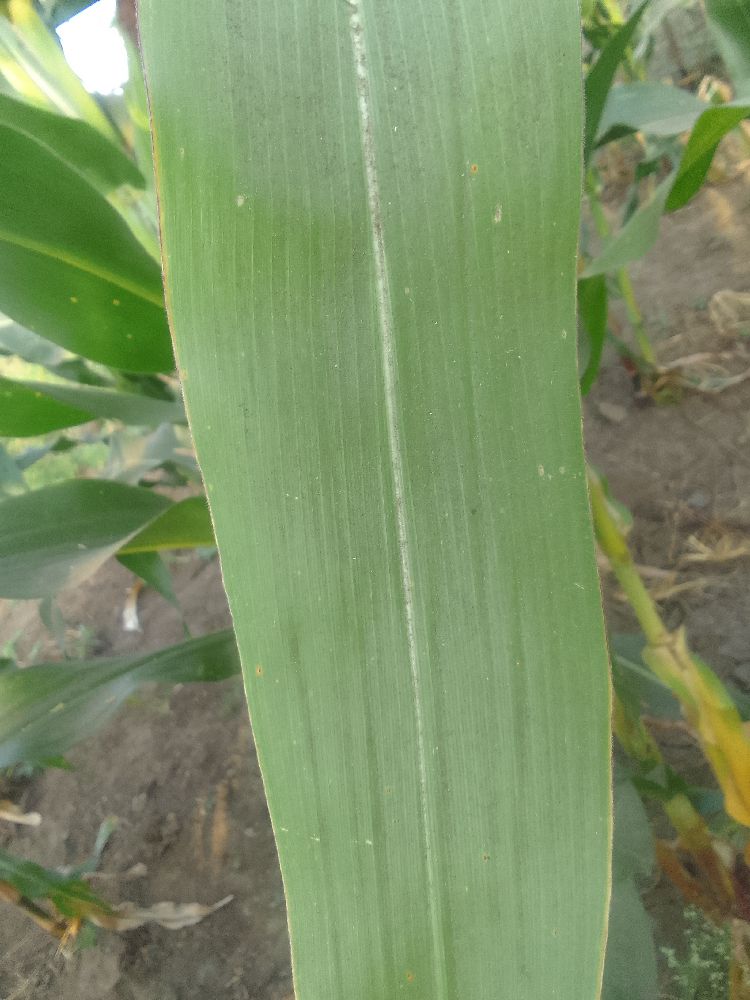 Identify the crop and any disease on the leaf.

maize, healthy
